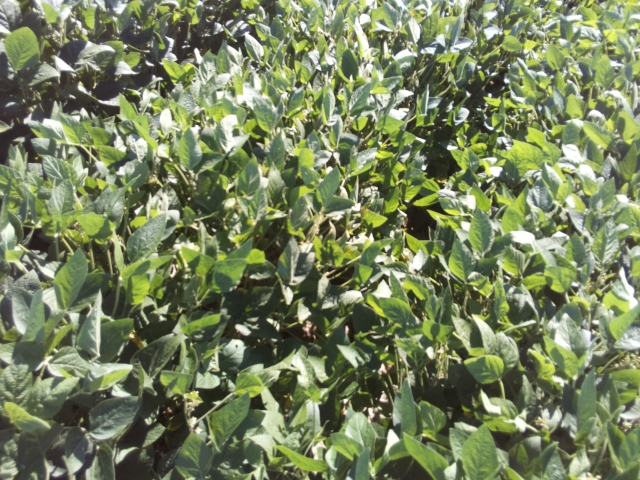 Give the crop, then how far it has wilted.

soybean, leaflets folding inward at secondary pulvinus with no turgor loss in leaflets or petioles
